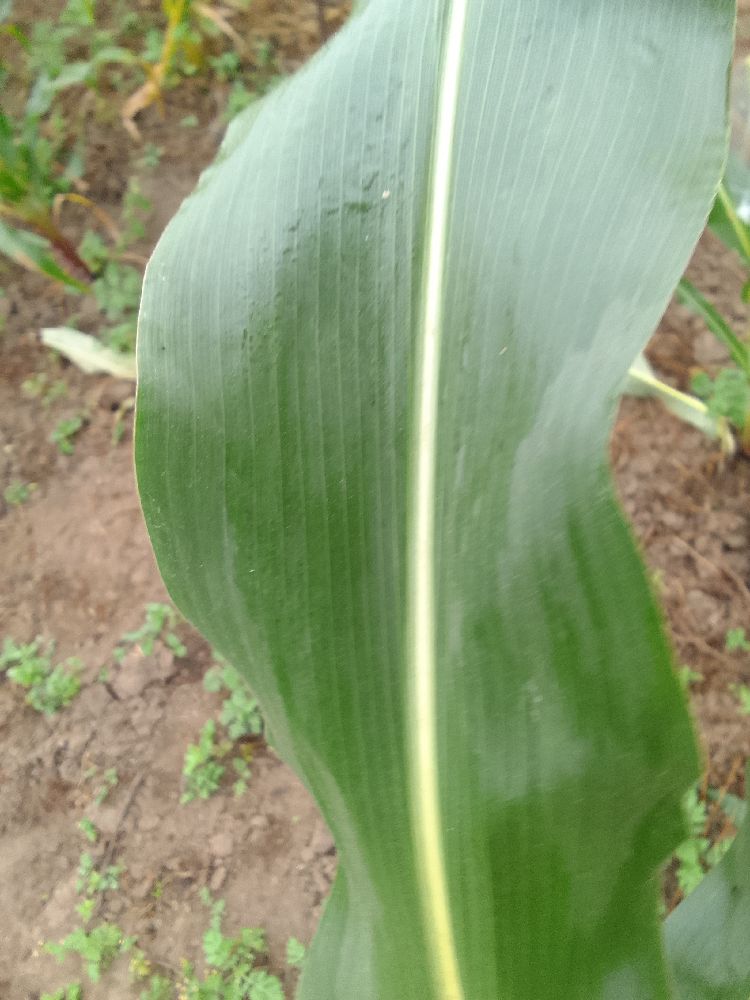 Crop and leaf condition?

maize, healthy
